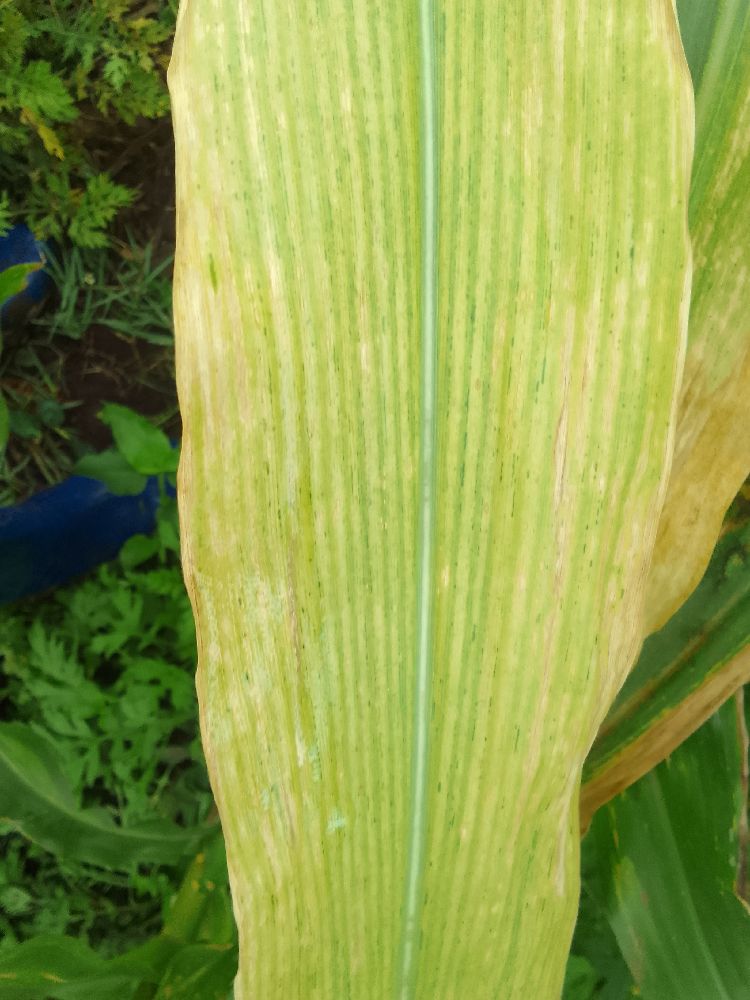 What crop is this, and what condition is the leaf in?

maize, maize lethal necrosis
